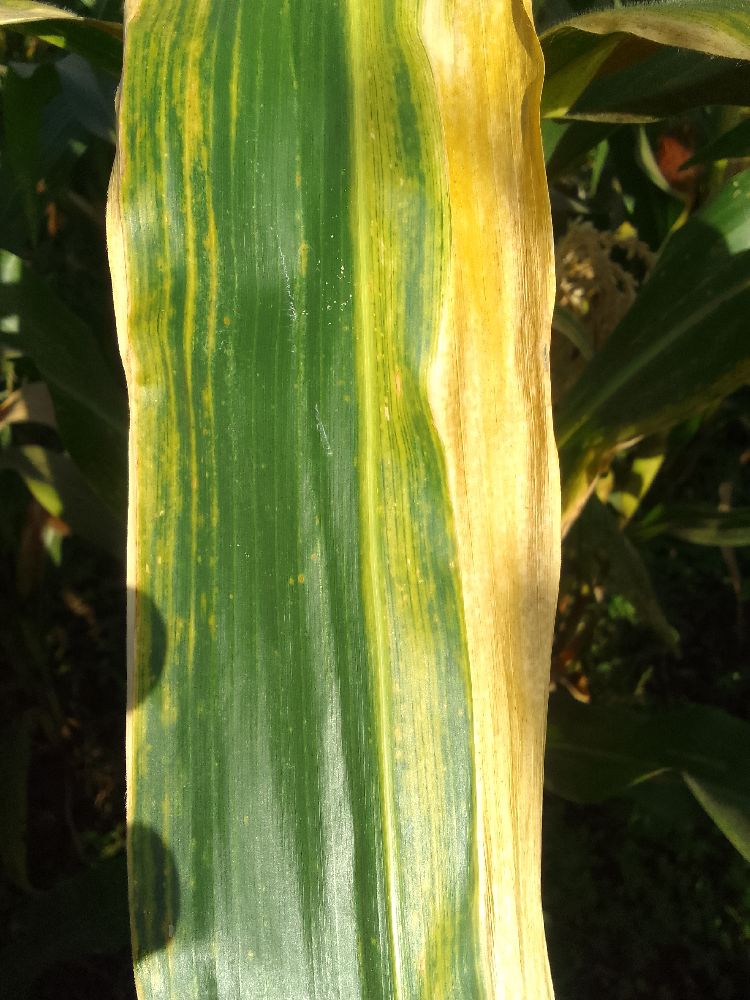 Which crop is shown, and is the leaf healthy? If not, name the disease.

maize, maize lethal necrosis
